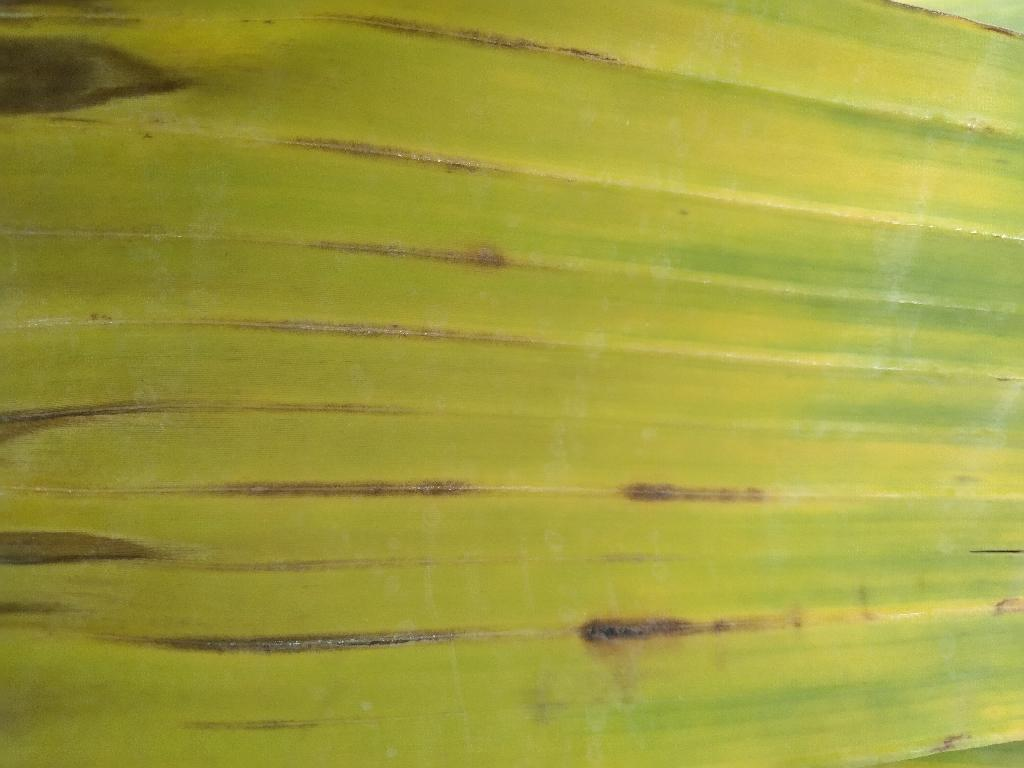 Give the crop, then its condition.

banana, fusarium wilt race 1
